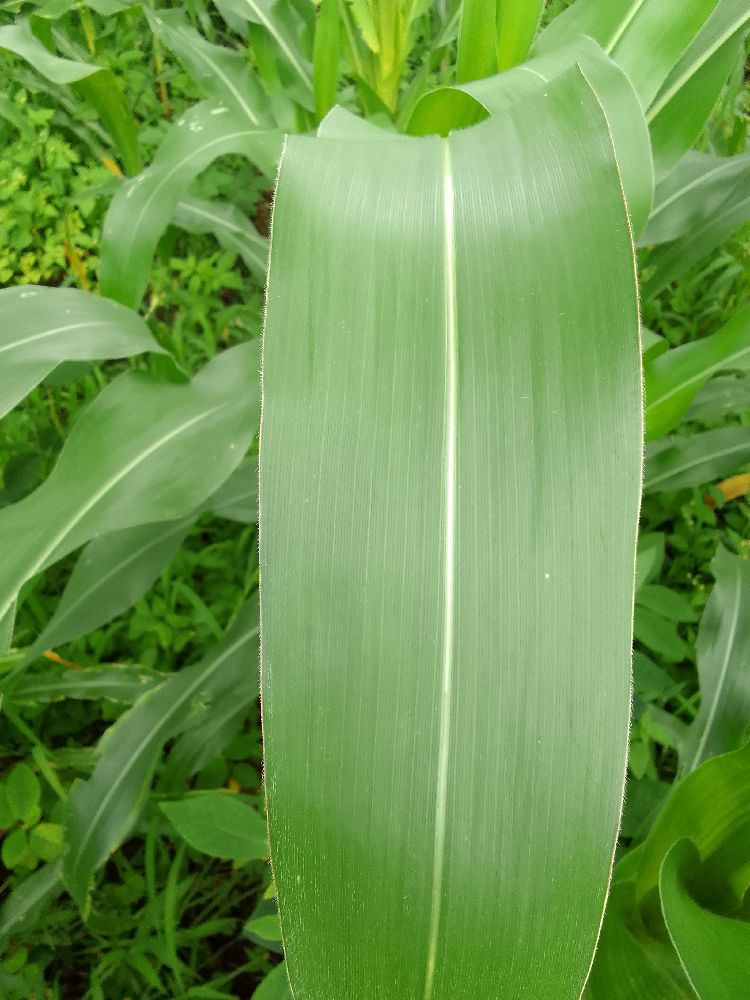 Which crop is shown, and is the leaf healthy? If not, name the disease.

maize, healthy
